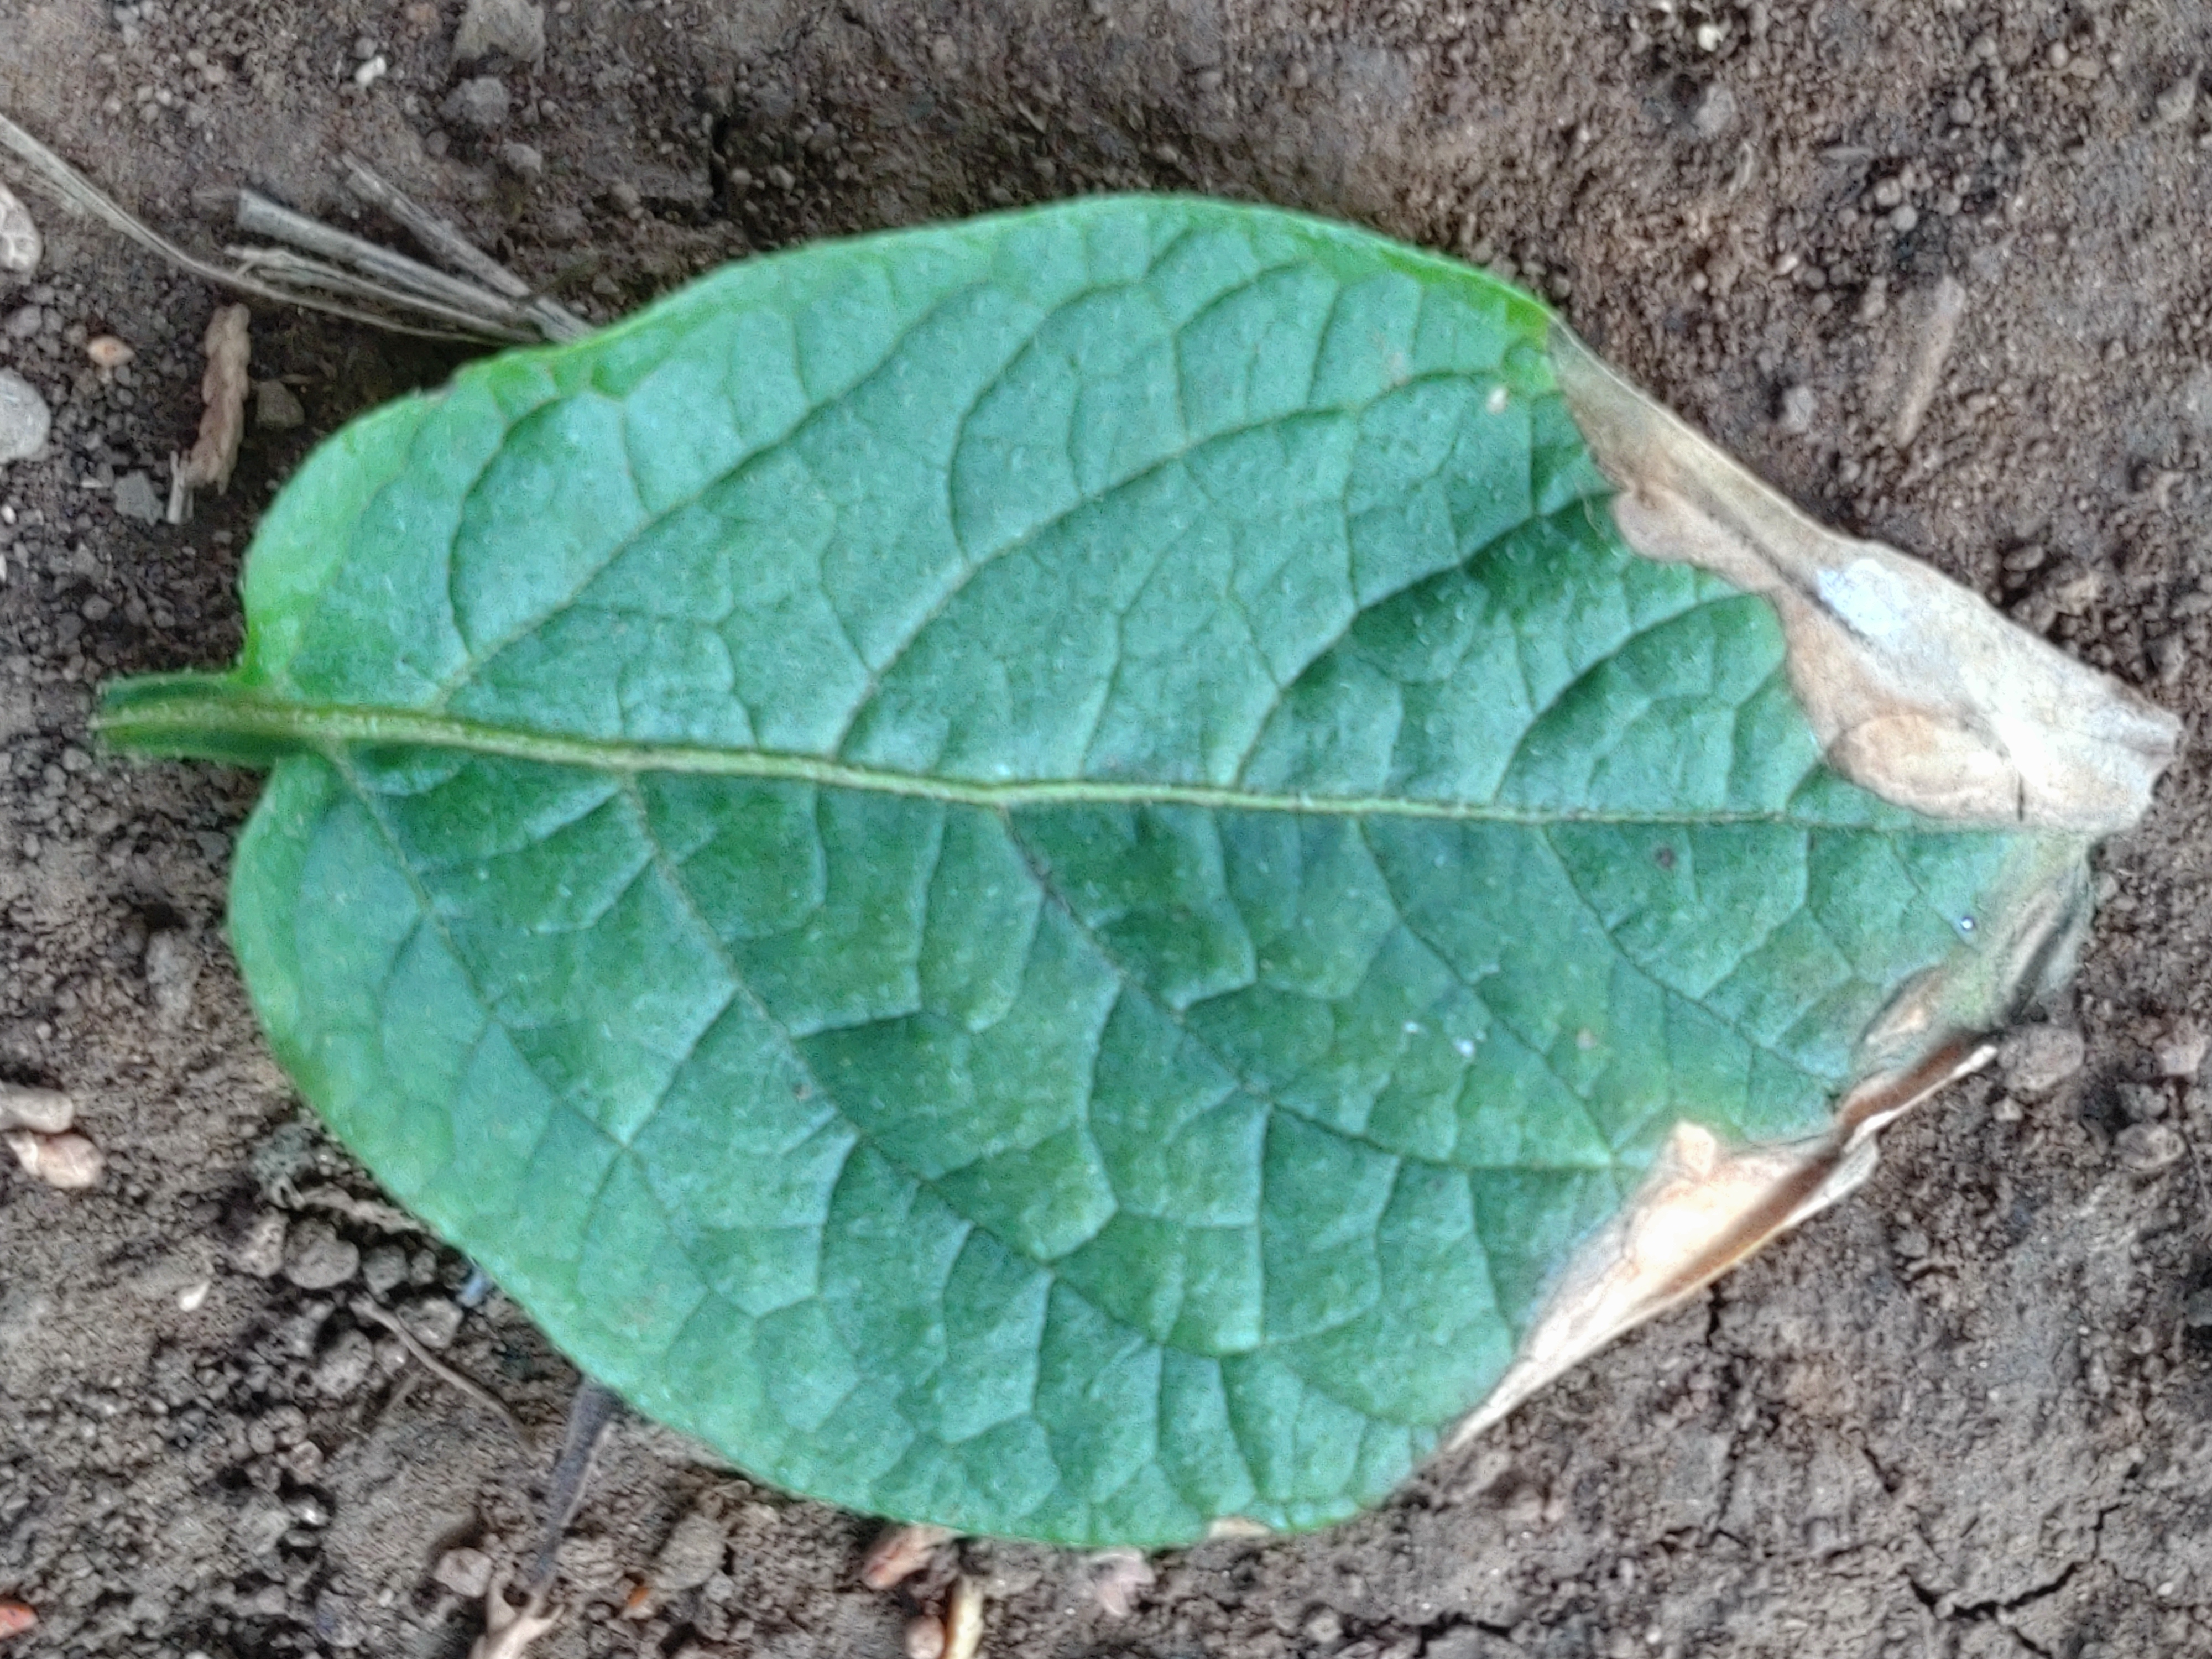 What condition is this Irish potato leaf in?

early blight
